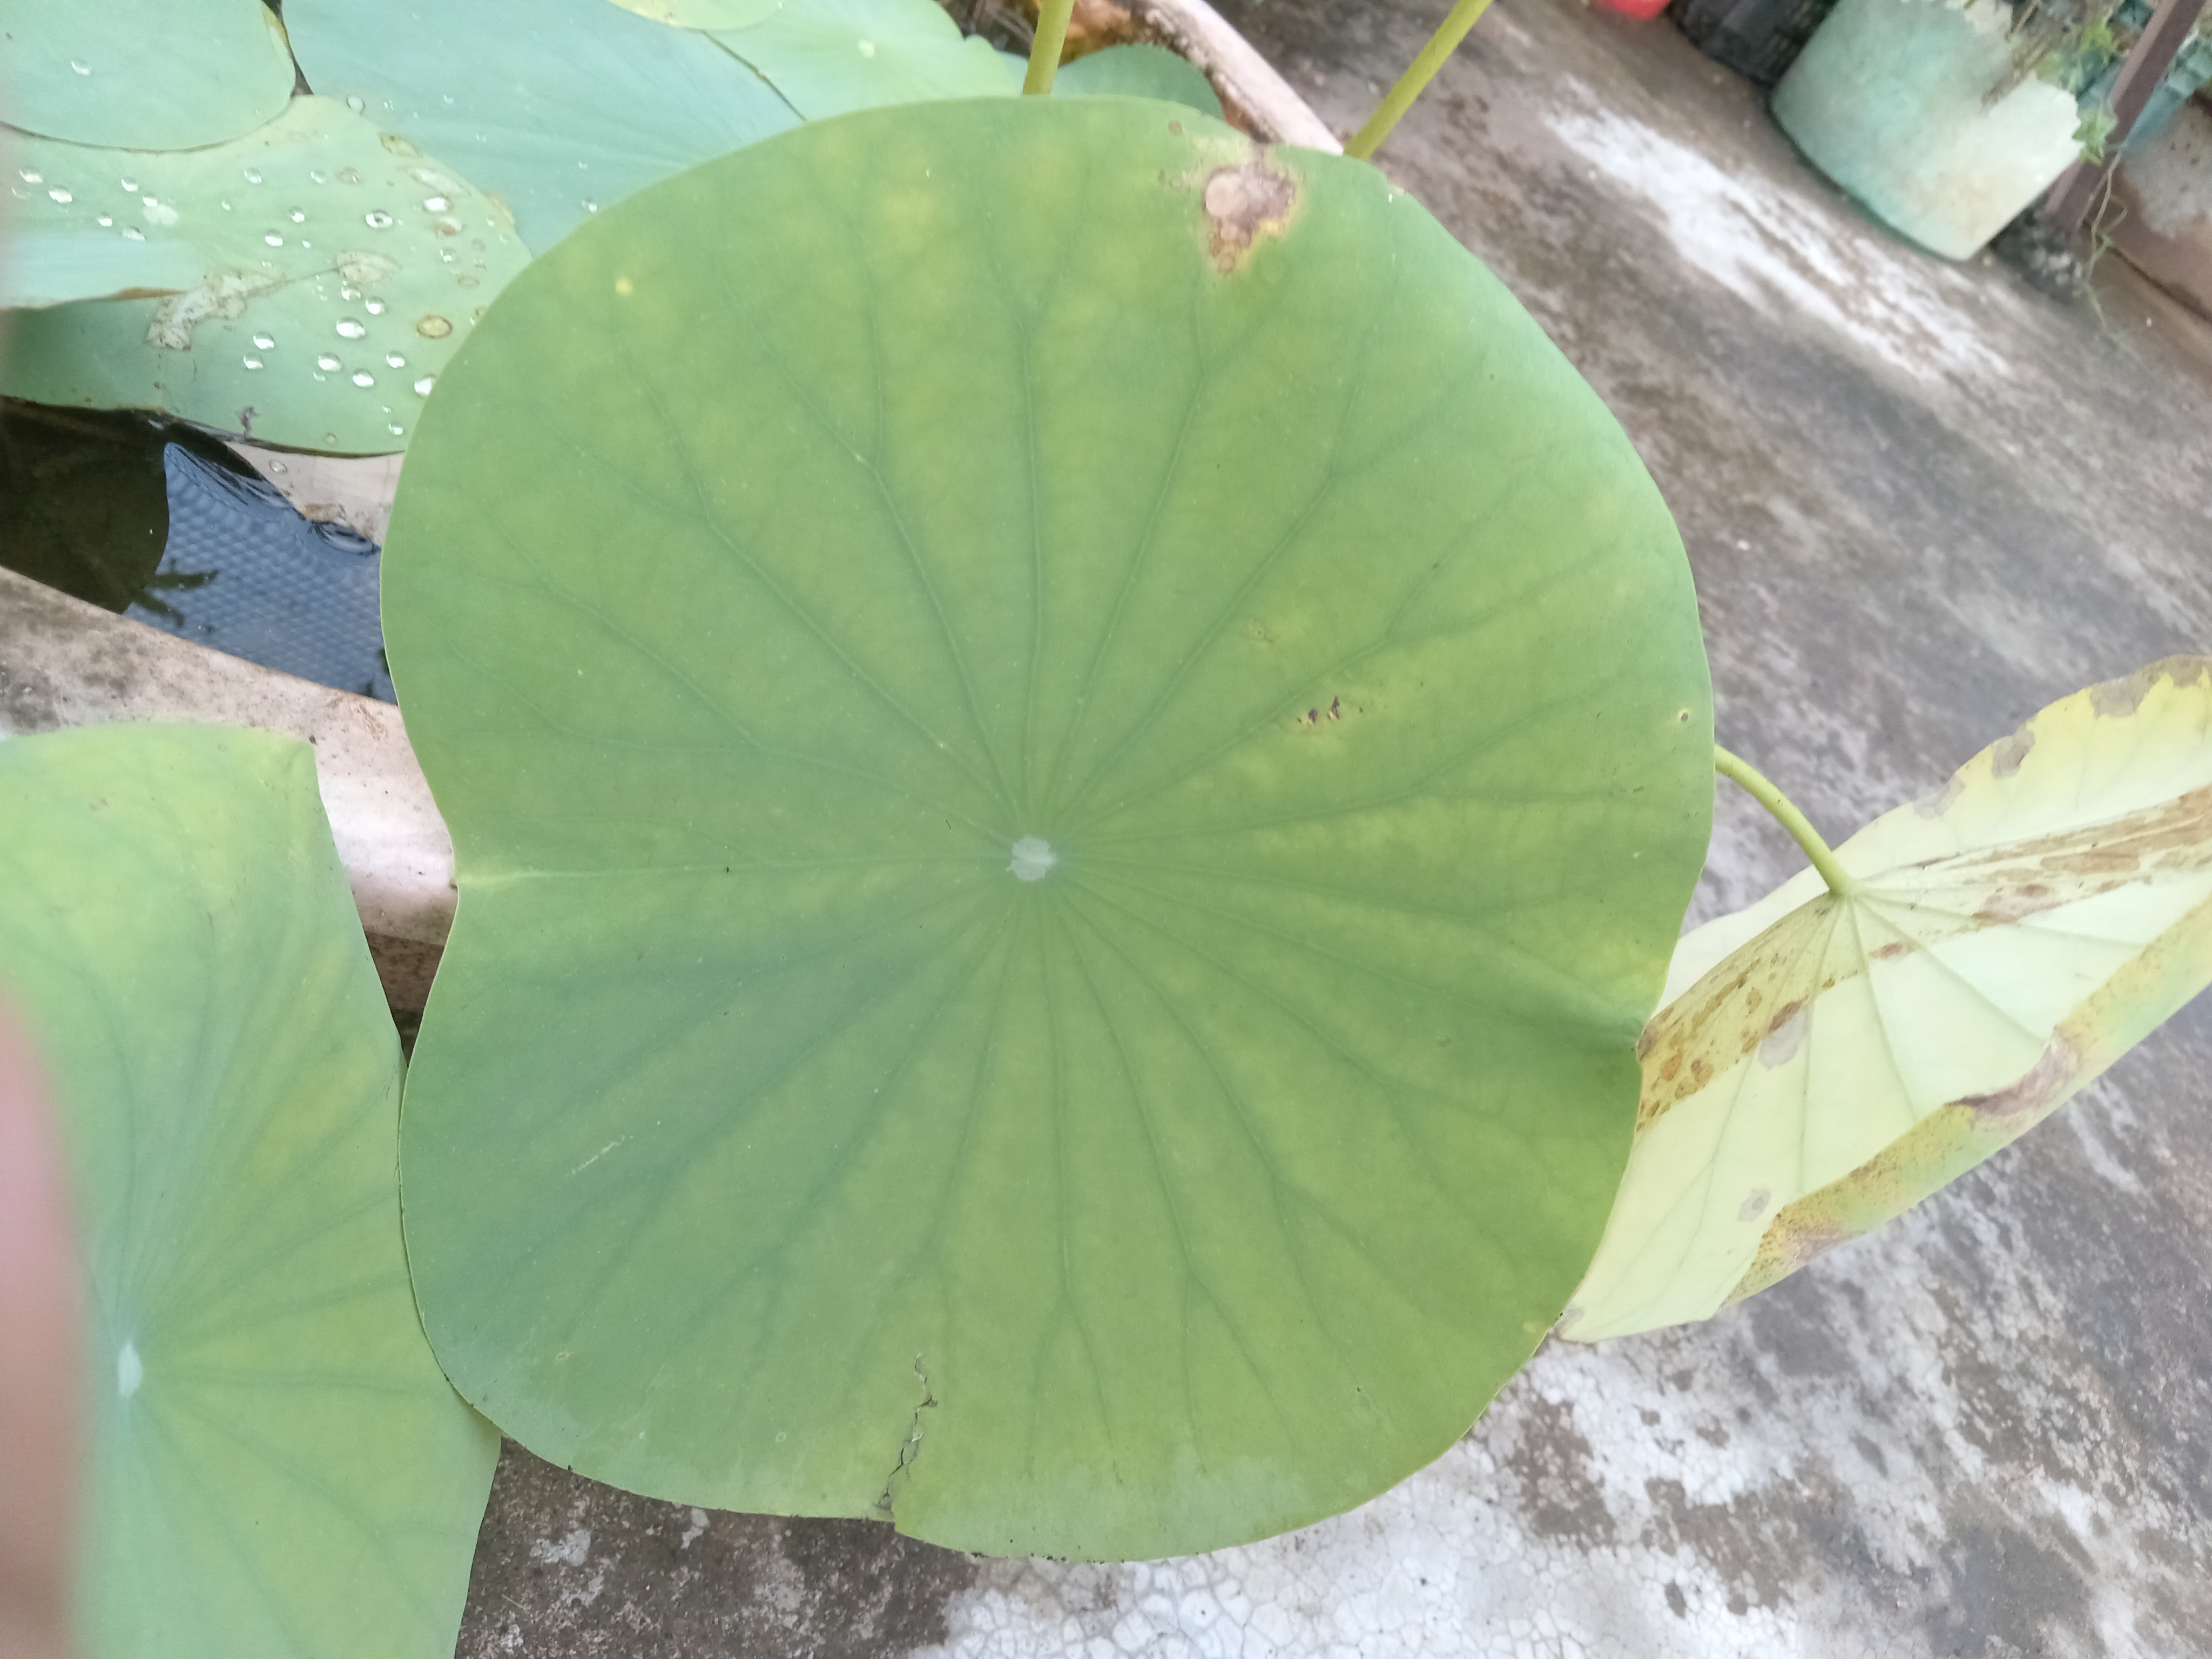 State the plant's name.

lotus
